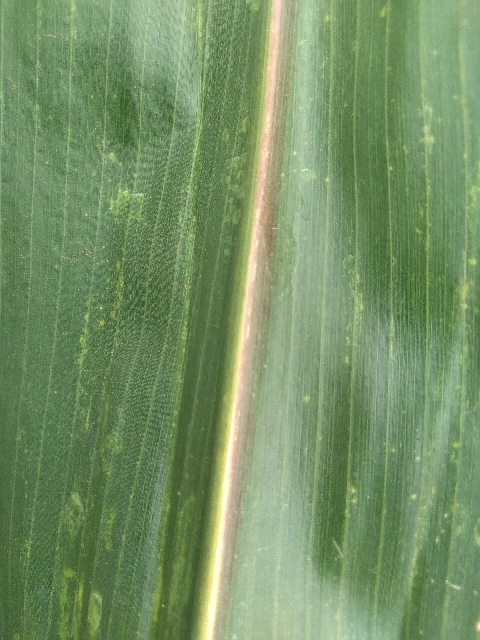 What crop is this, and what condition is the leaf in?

maize, maize lethal necrosis
